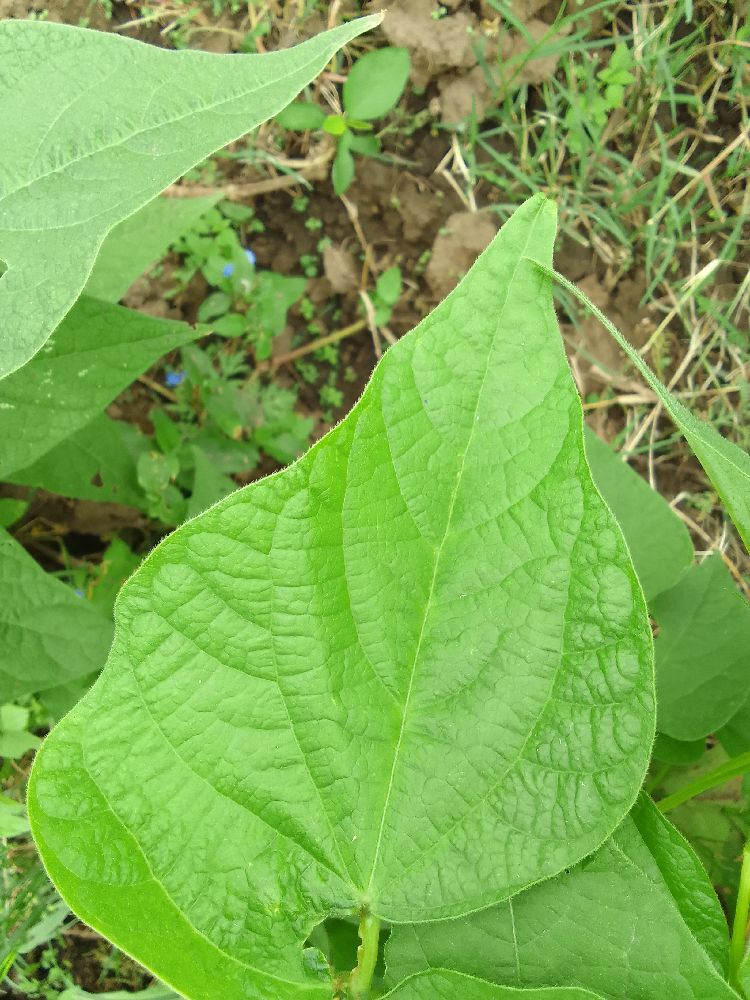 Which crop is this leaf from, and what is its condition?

common bean, healthy
